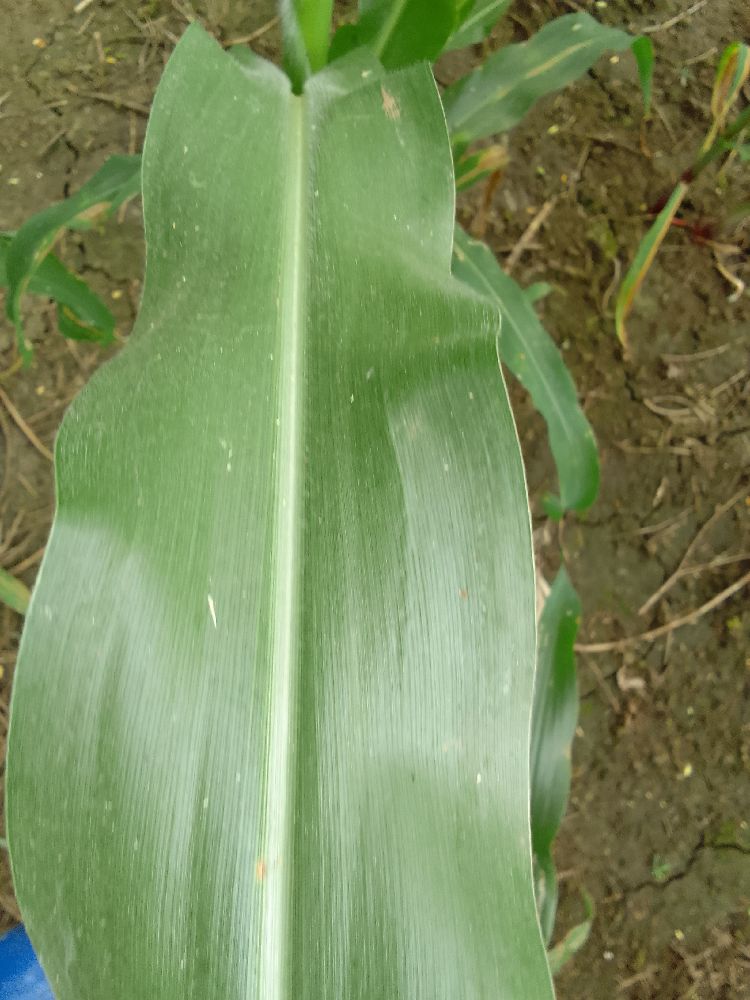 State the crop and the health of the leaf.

maize, healthy
